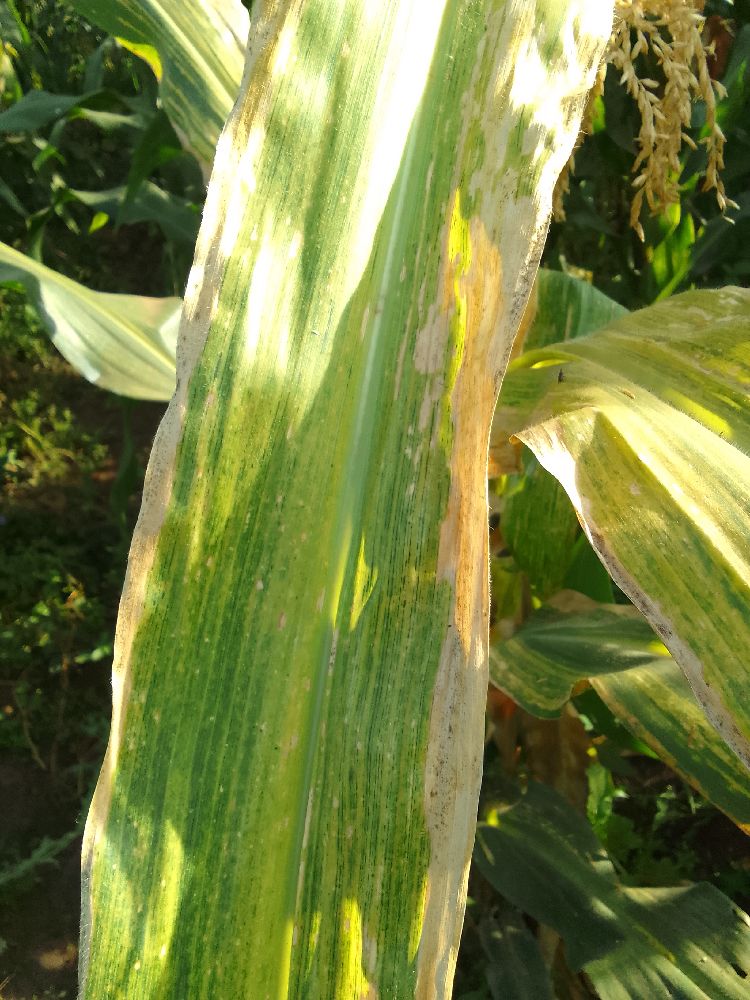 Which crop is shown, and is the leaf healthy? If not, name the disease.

maize, maize lethal necrosis
